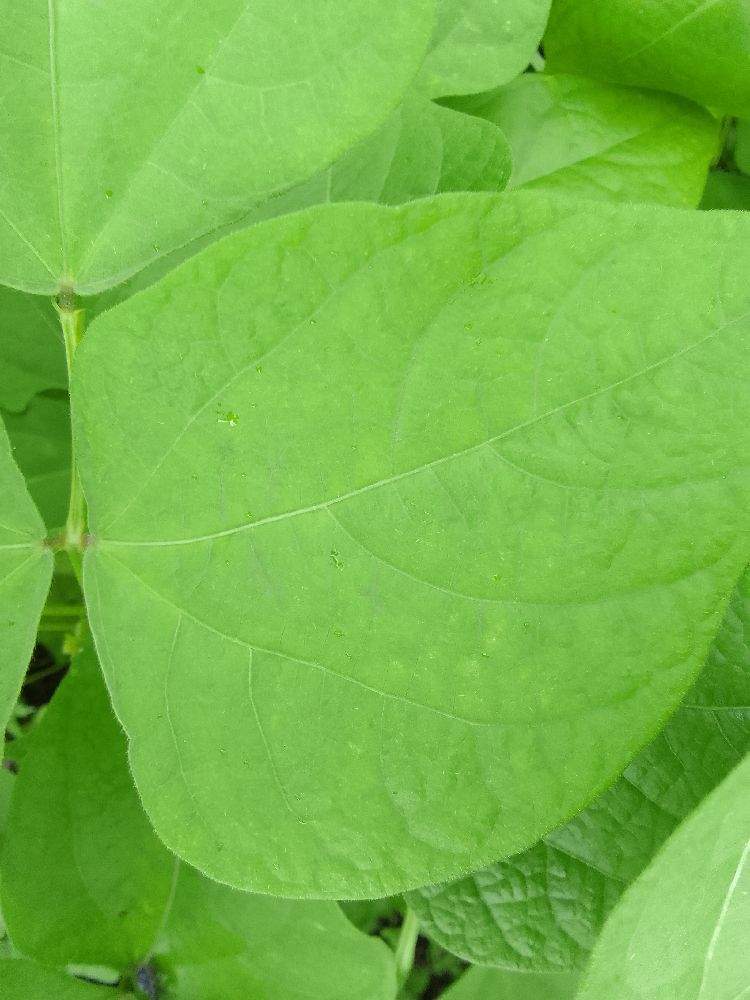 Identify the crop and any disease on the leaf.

common bean, healthy
